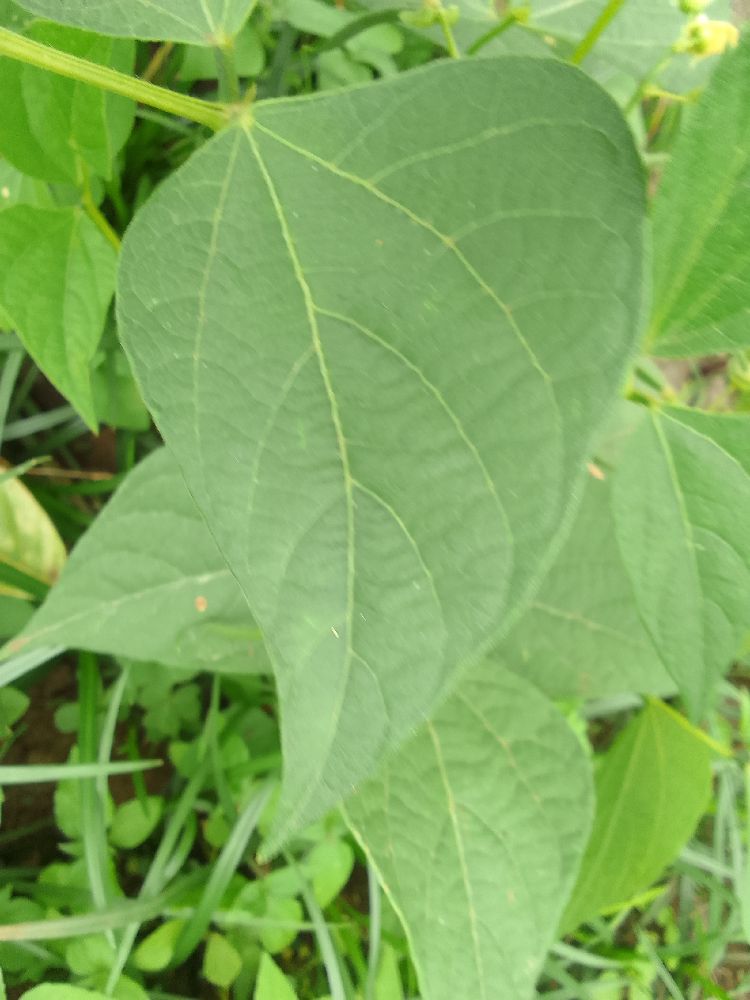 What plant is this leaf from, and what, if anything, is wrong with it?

common bean, healthy
